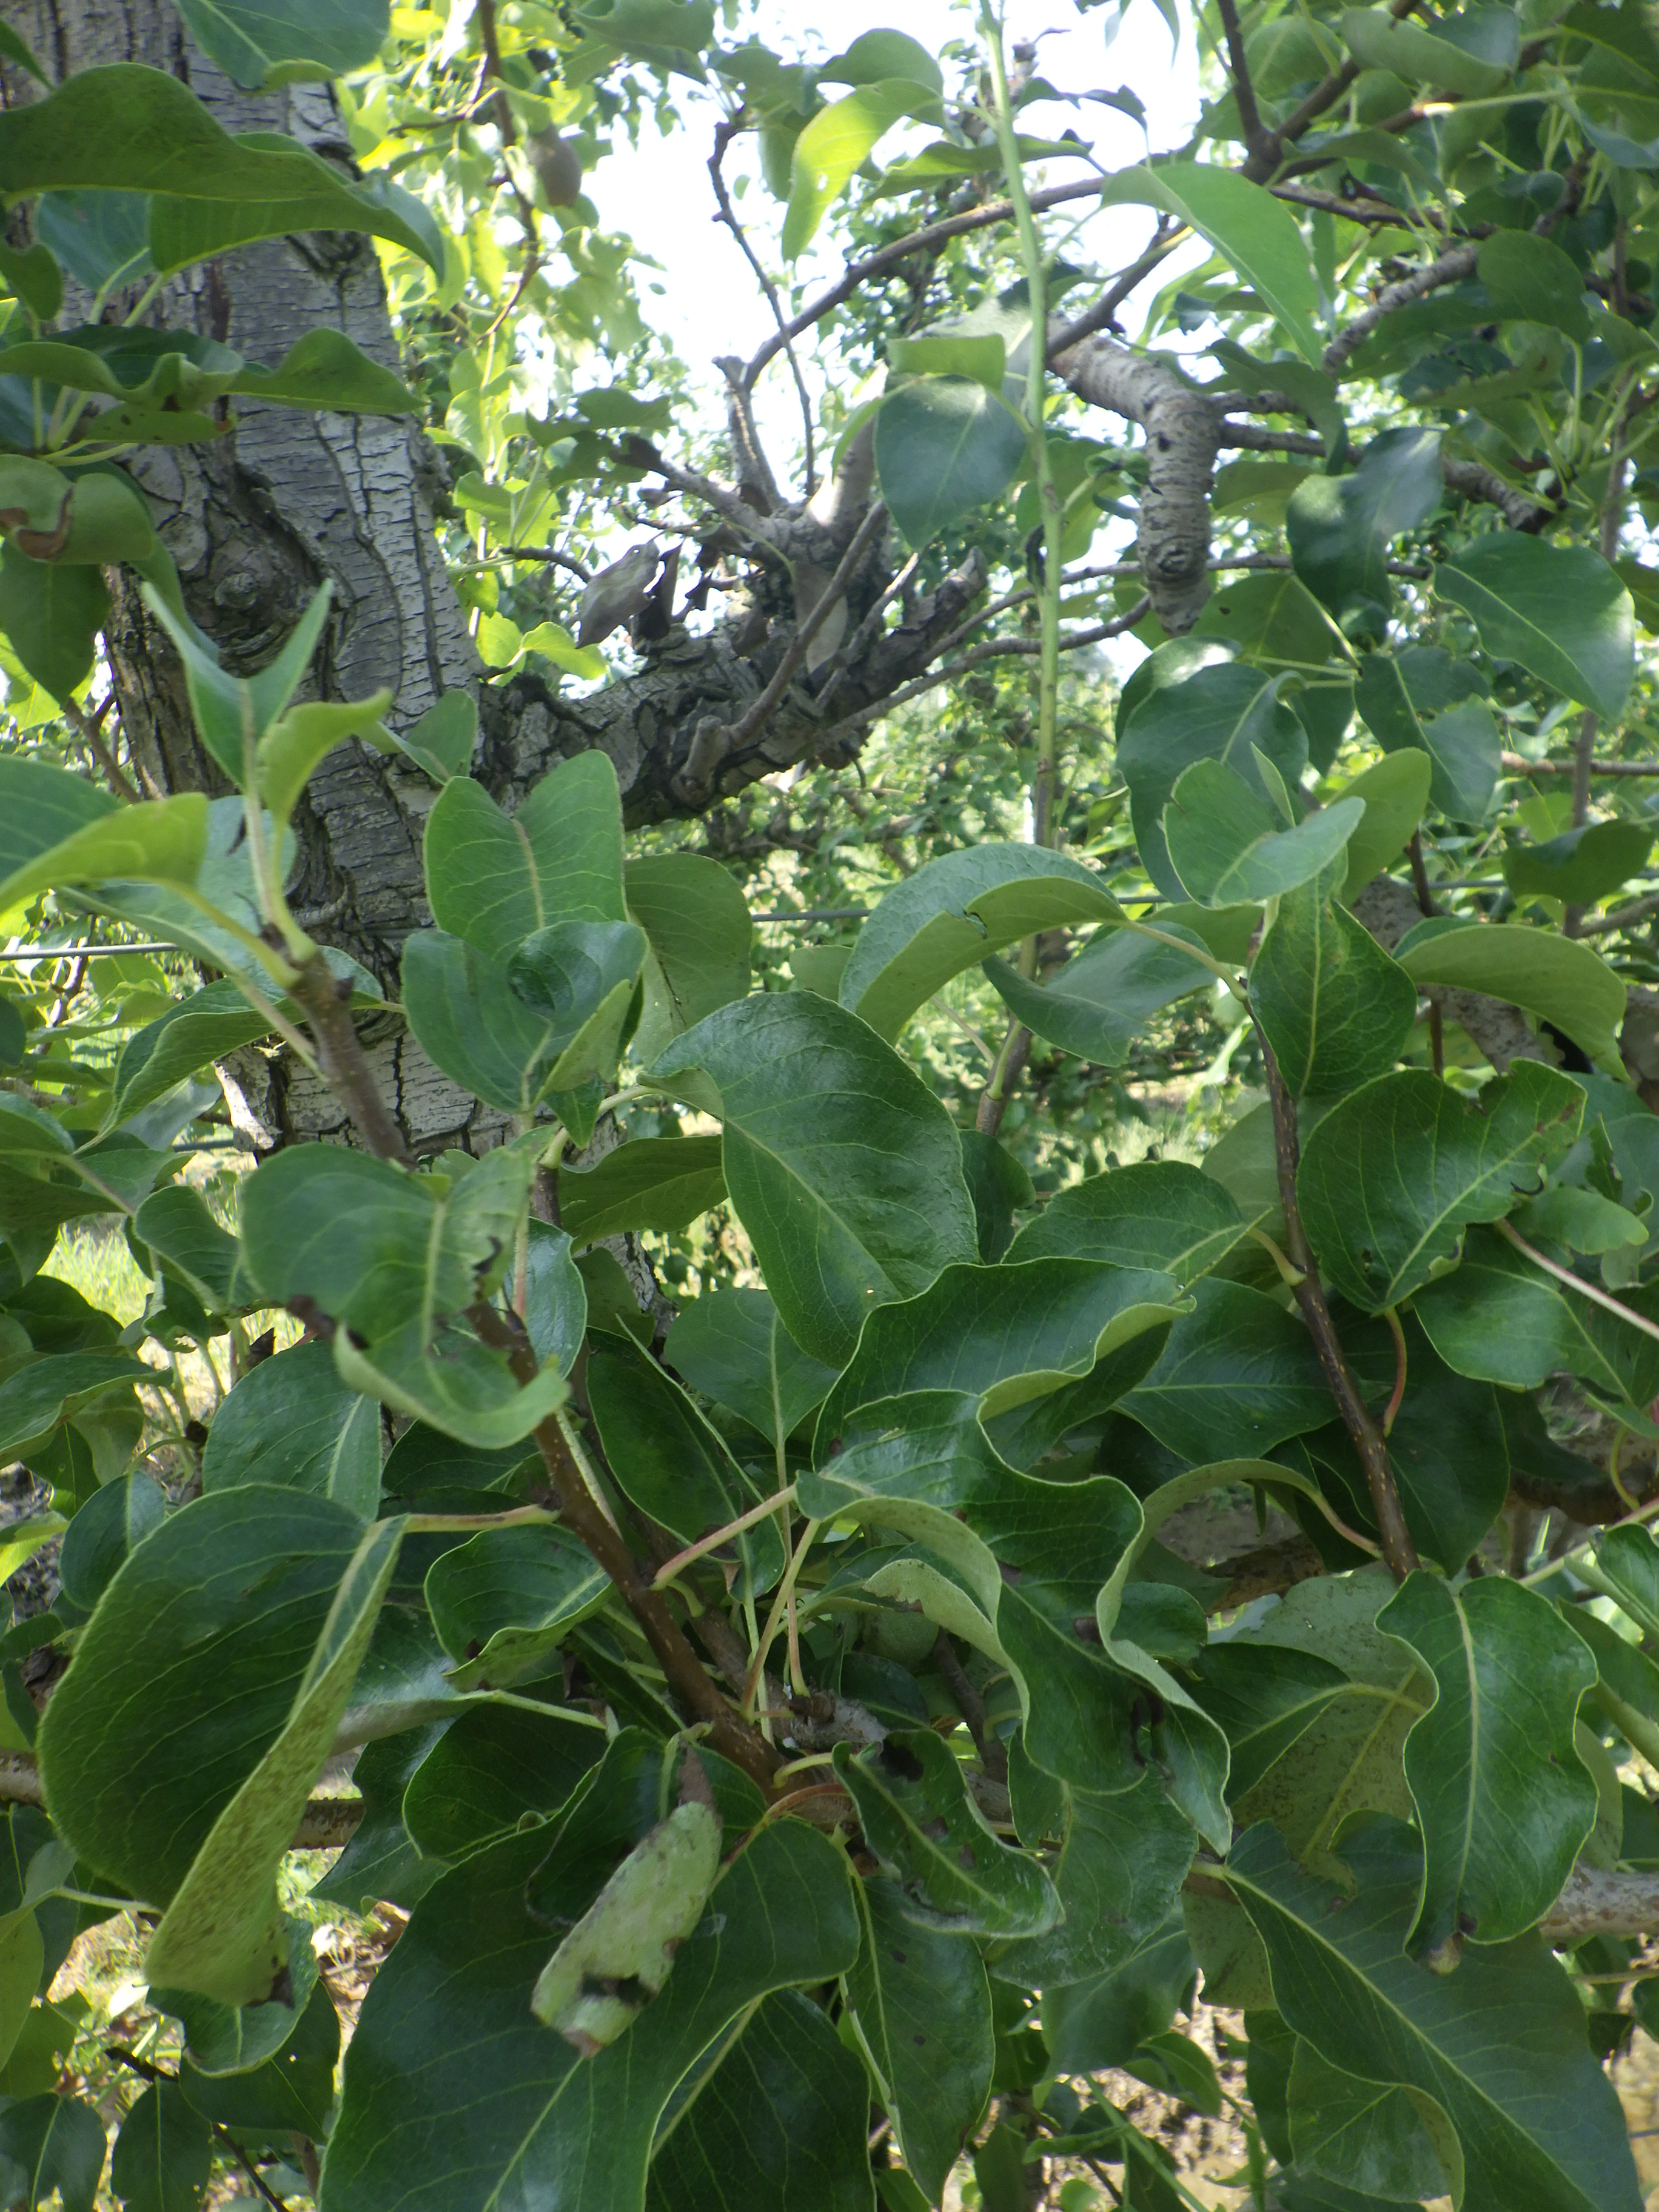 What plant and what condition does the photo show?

pear, black spot, phytophagous
